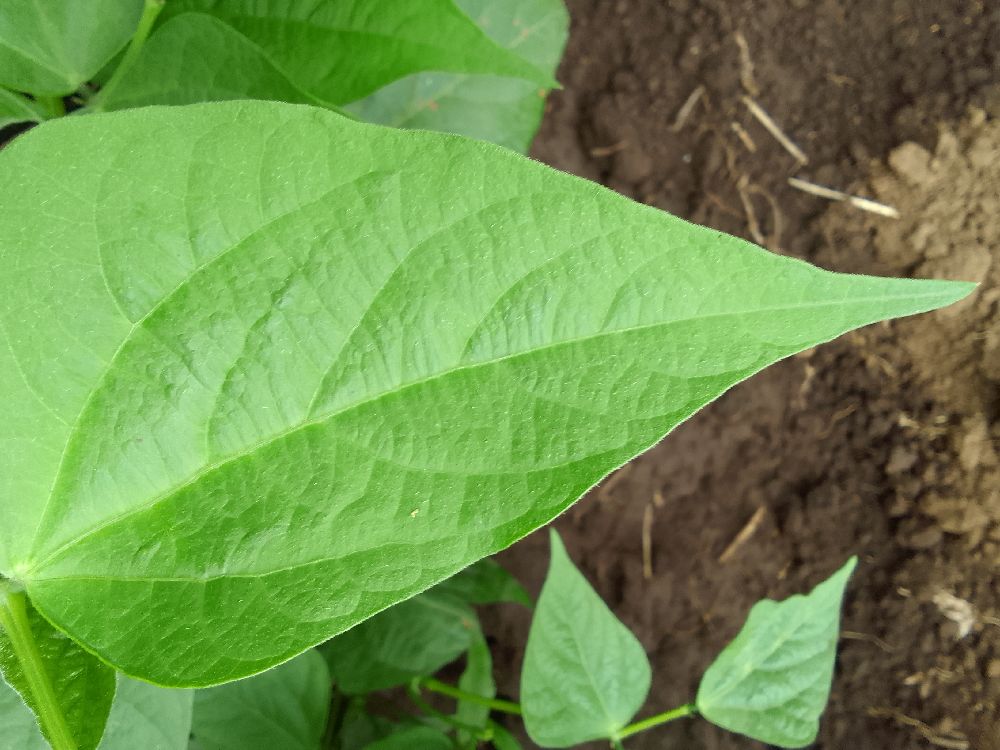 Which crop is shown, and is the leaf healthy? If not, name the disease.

common bean, healthy
